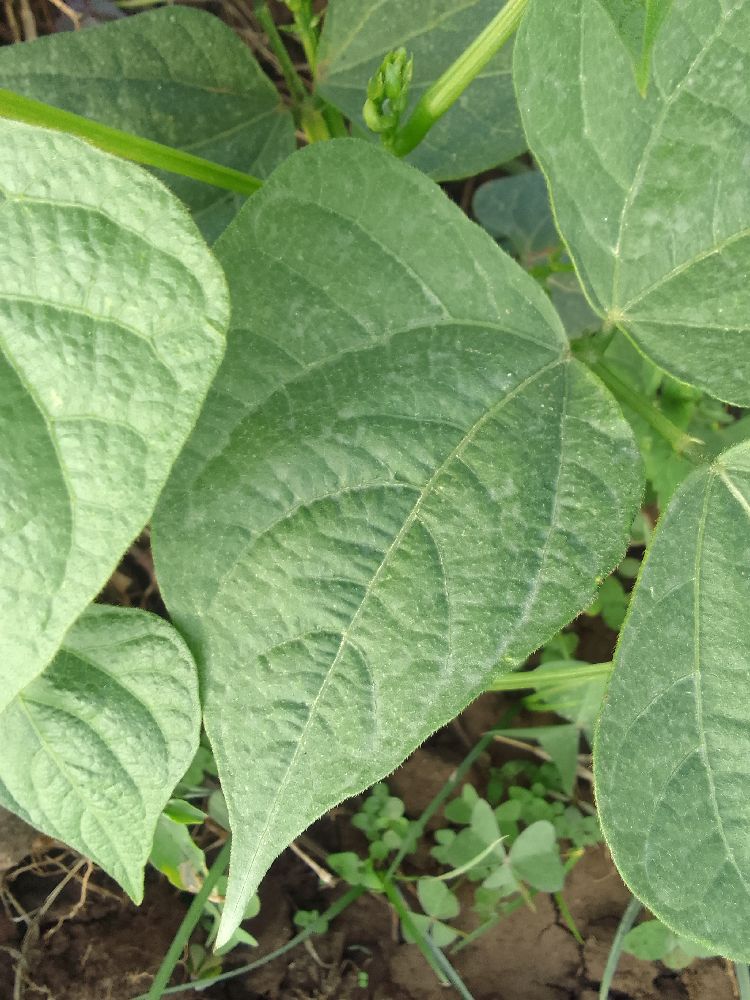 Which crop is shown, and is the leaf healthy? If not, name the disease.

common bean, healthy
